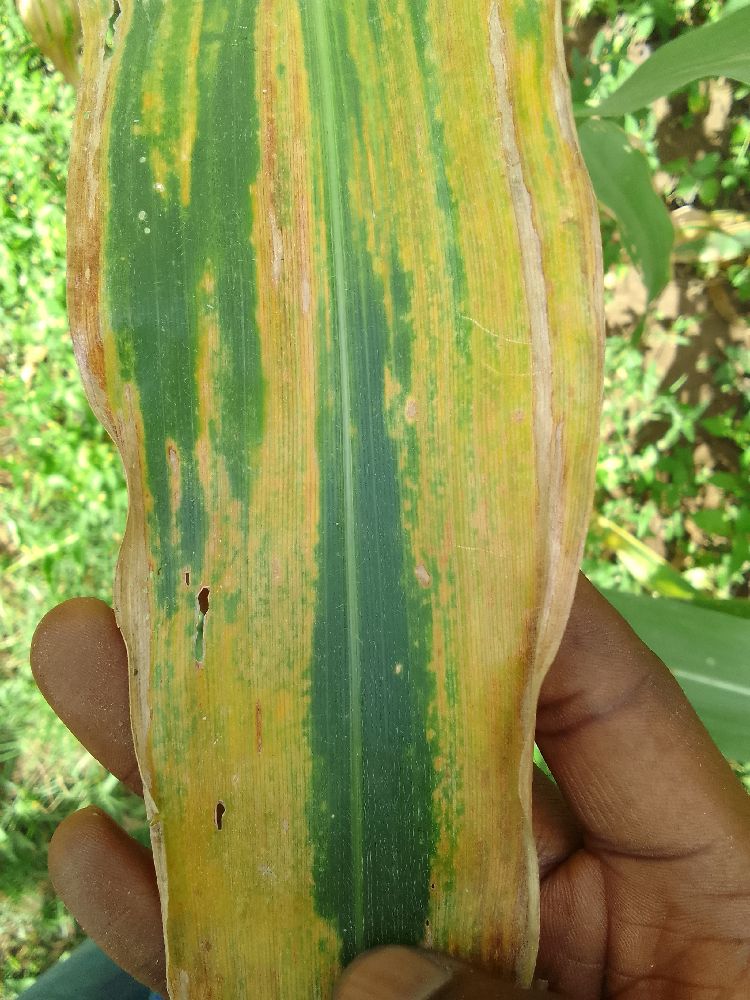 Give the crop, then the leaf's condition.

maize, maize lethal necrosis
